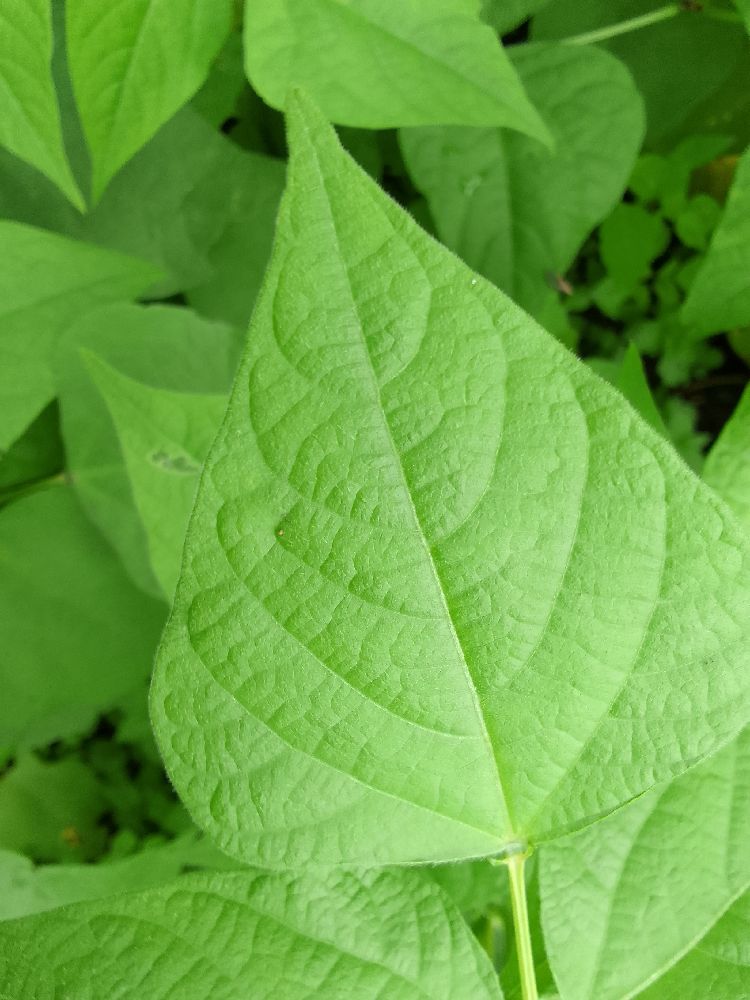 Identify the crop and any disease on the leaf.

common bean, healthy
